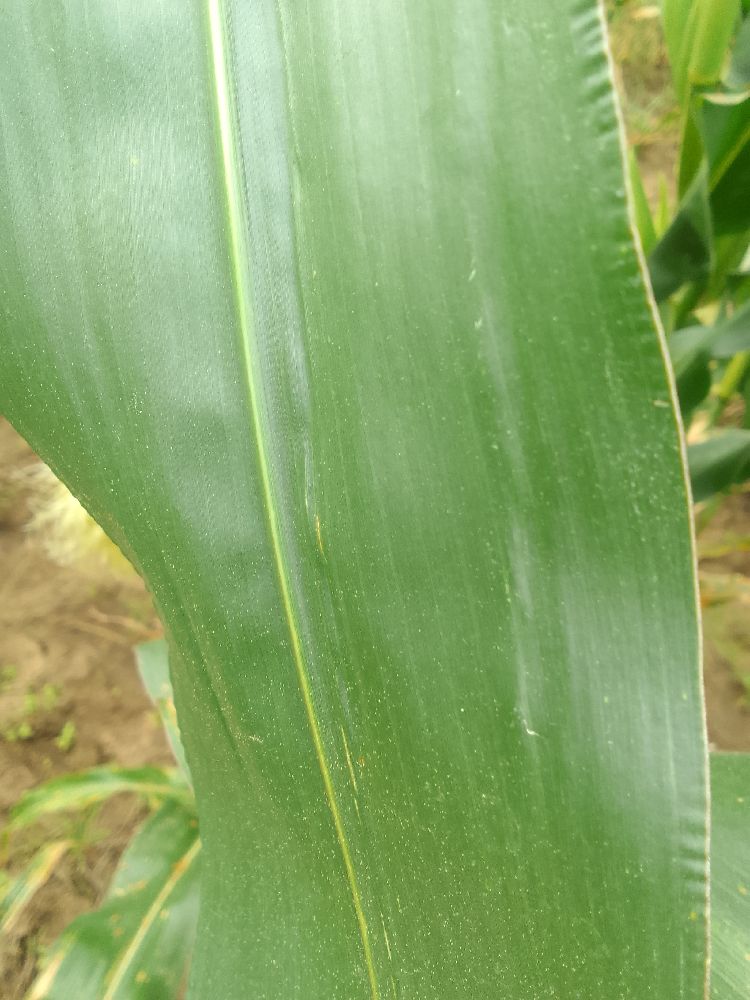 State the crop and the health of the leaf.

maize, healthy
